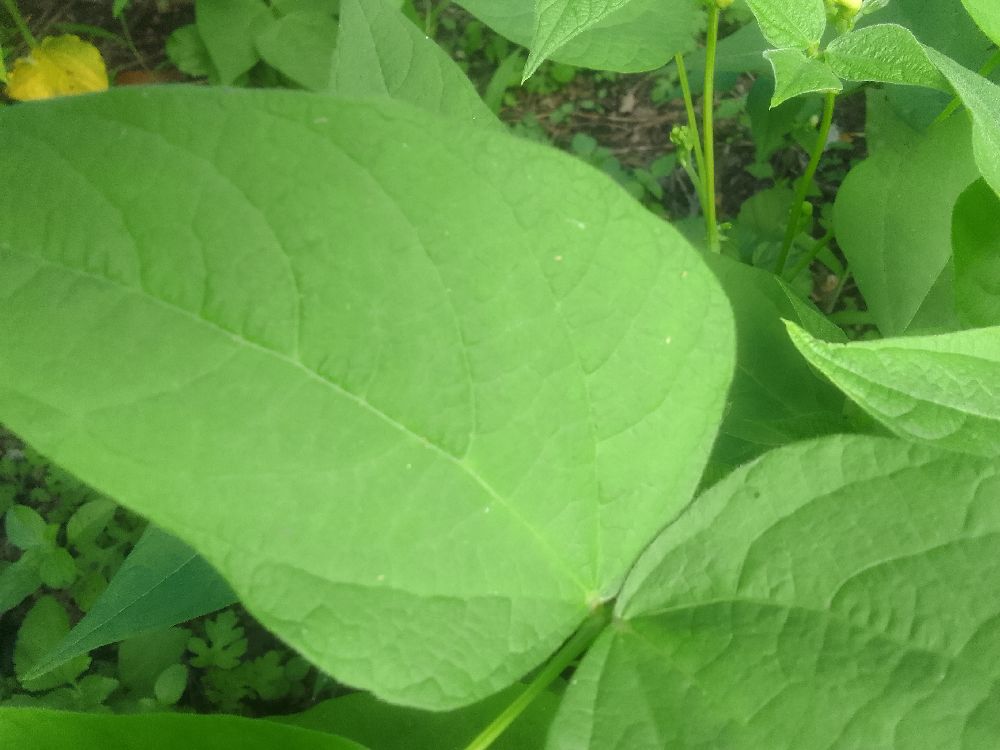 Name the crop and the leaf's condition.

common bean, healthy
